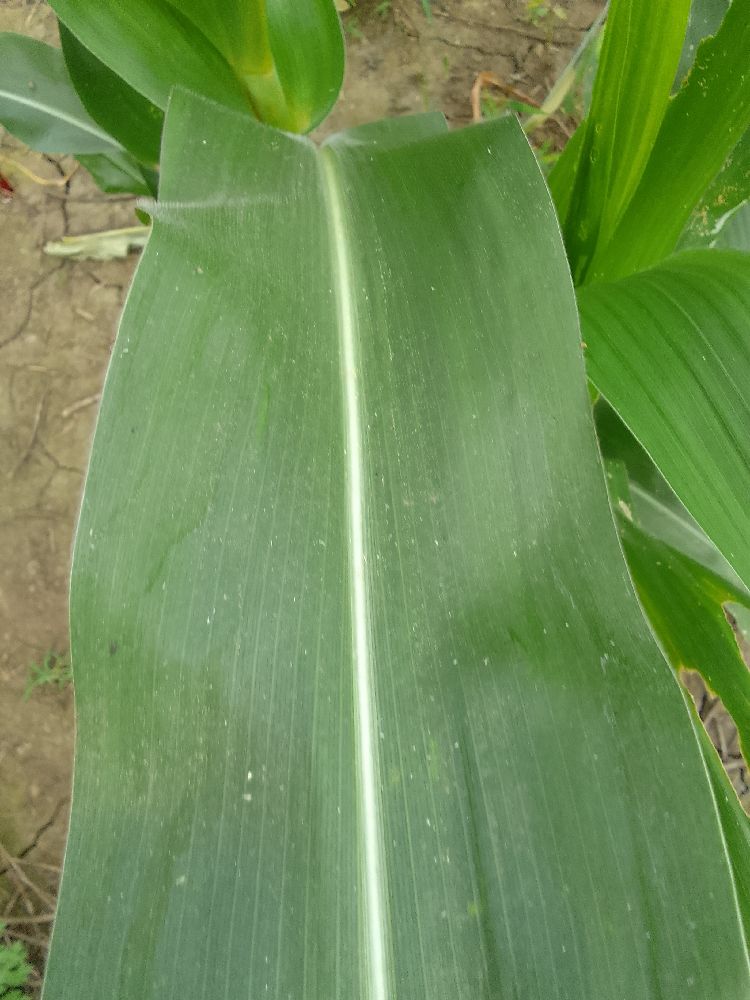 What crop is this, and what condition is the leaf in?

maize, healthy
